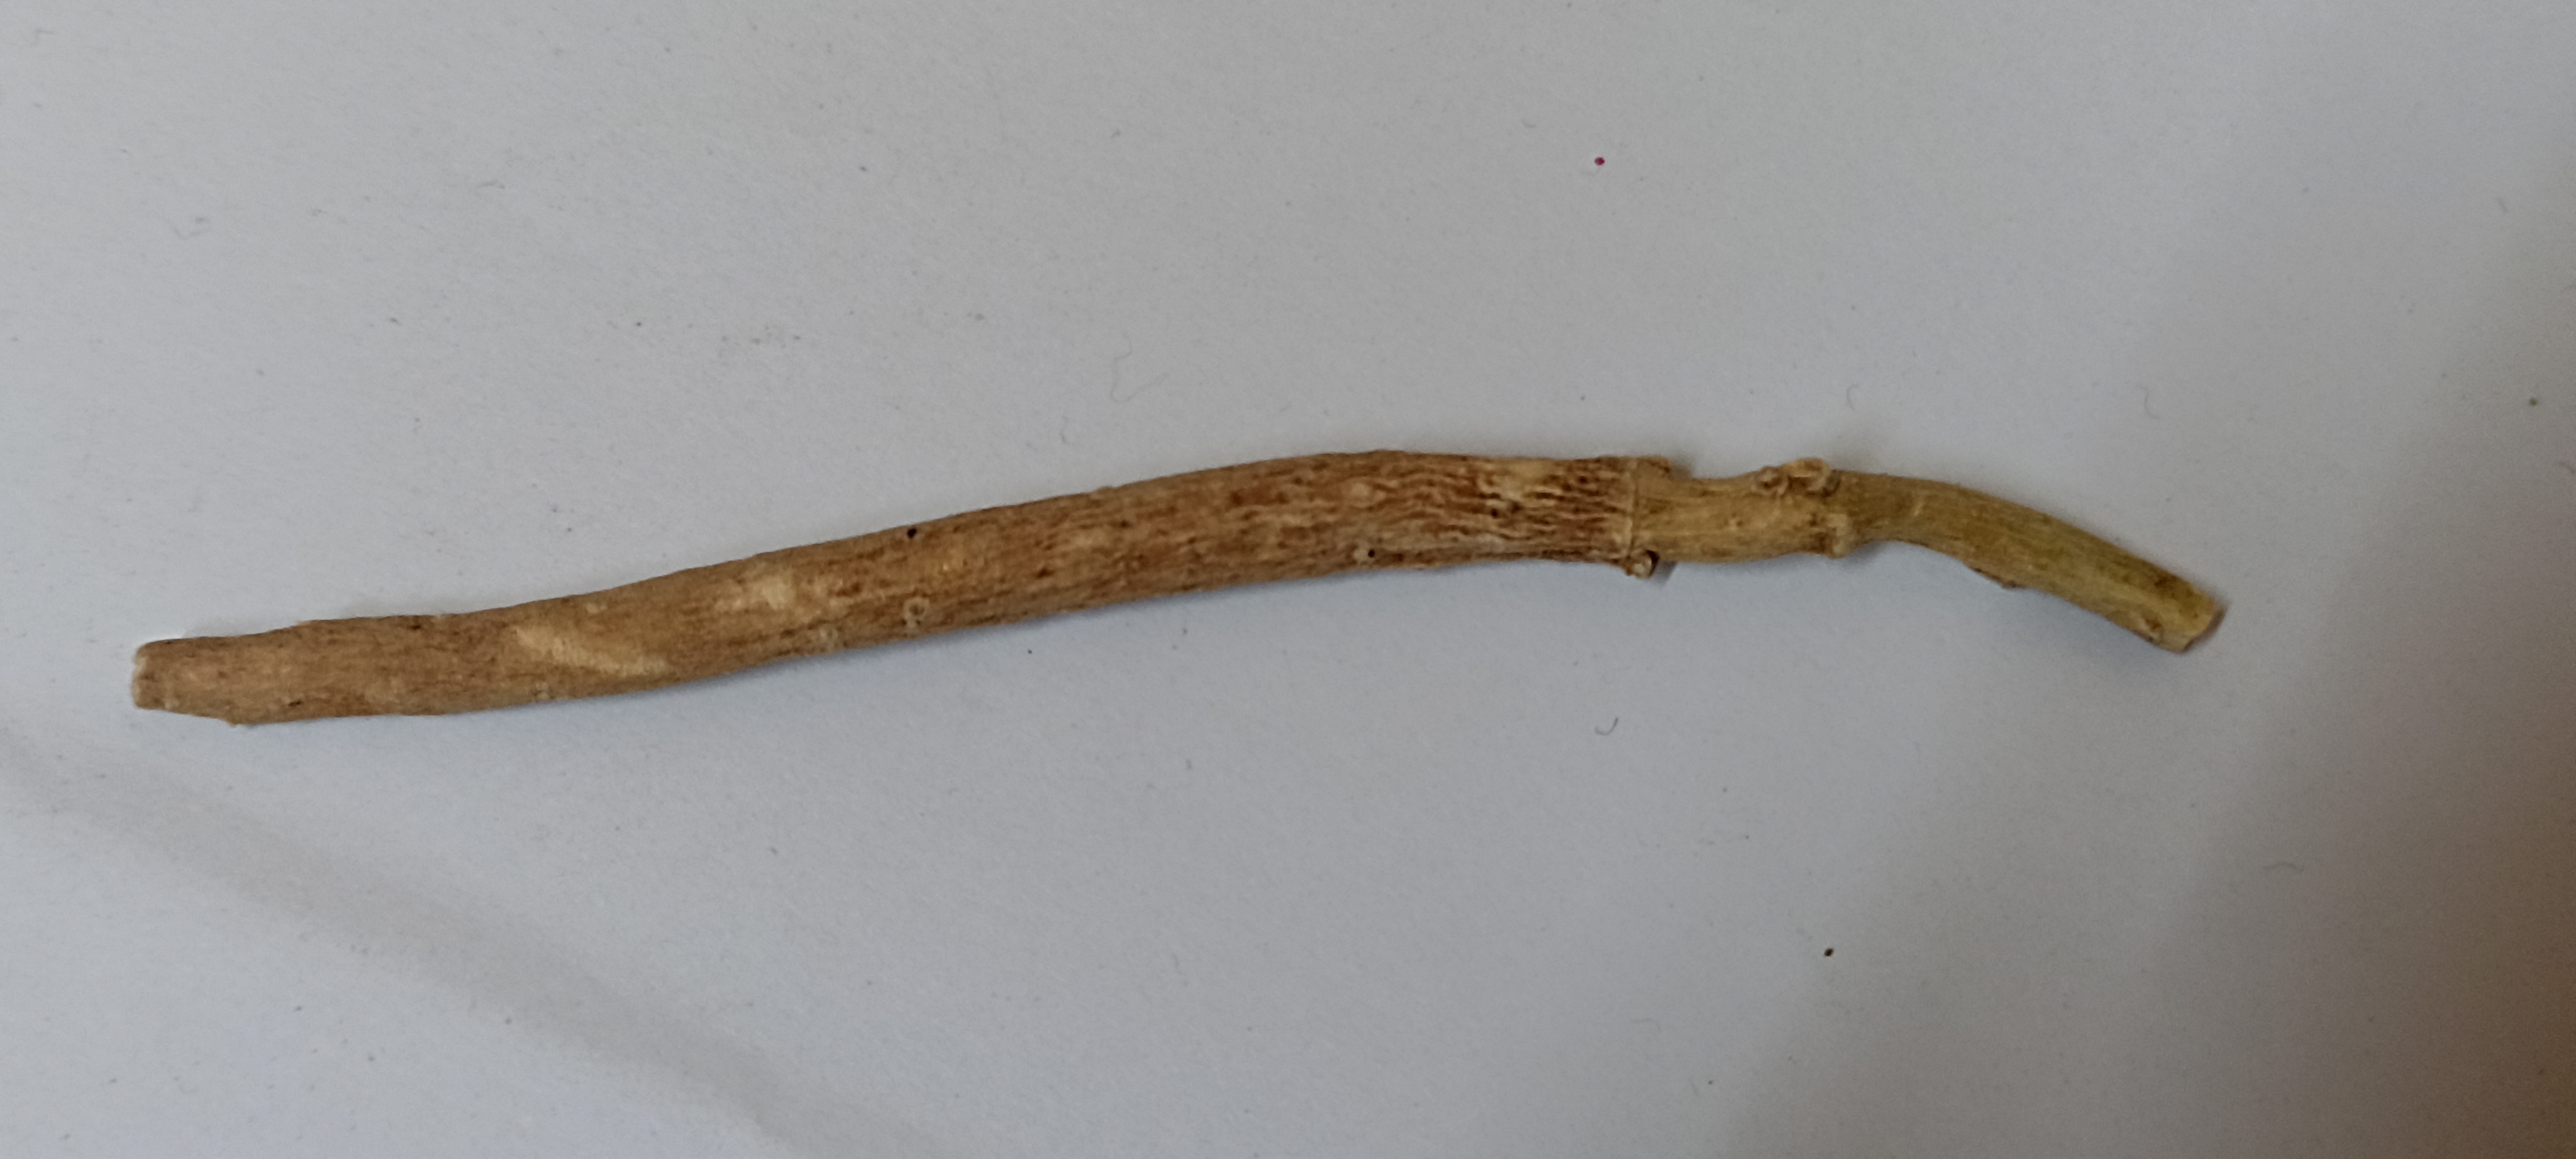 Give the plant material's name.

ashwagandha
